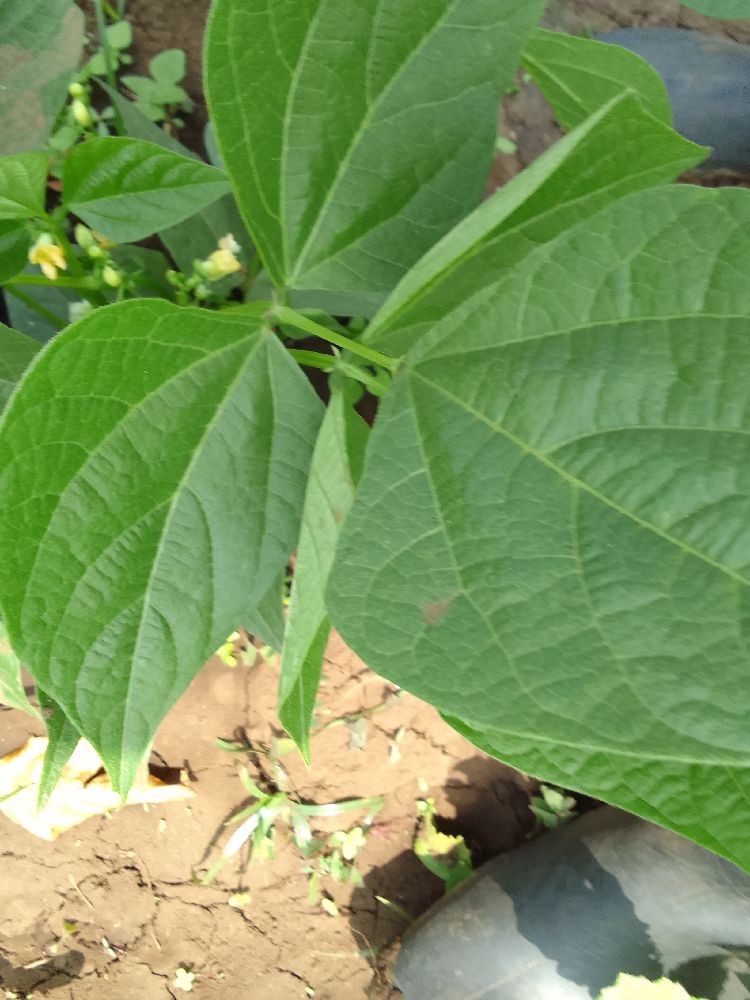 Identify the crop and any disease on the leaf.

common bean, healthy
